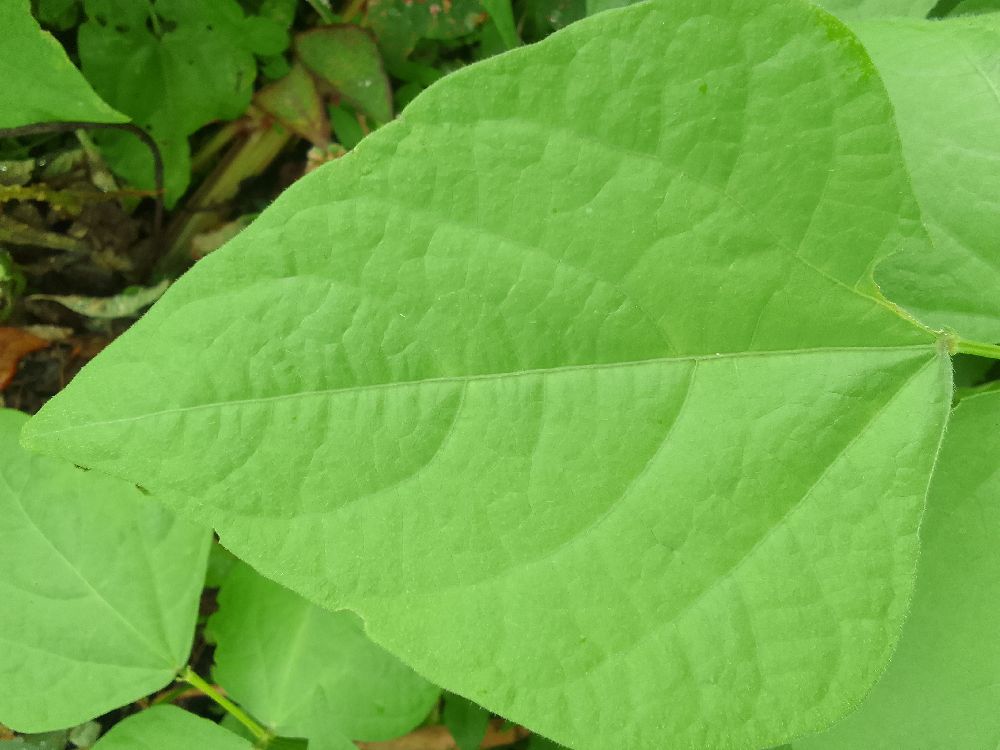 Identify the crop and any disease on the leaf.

common bean, healthy
